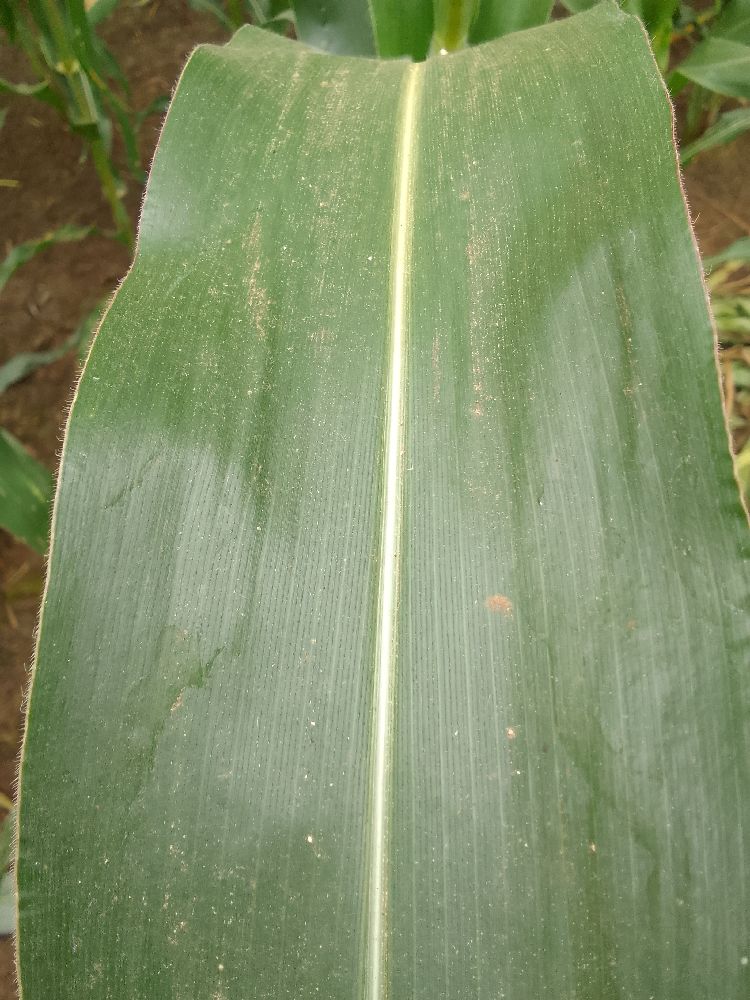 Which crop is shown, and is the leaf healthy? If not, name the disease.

maize, healthy
